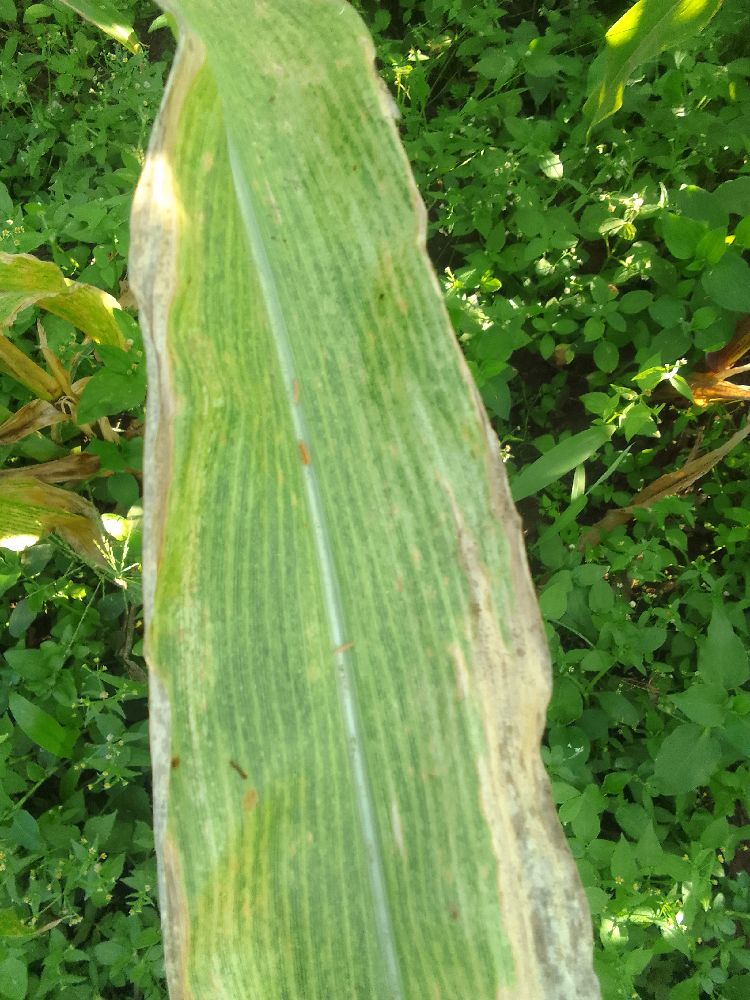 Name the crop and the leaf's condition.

maize, maize lethal necrosis
